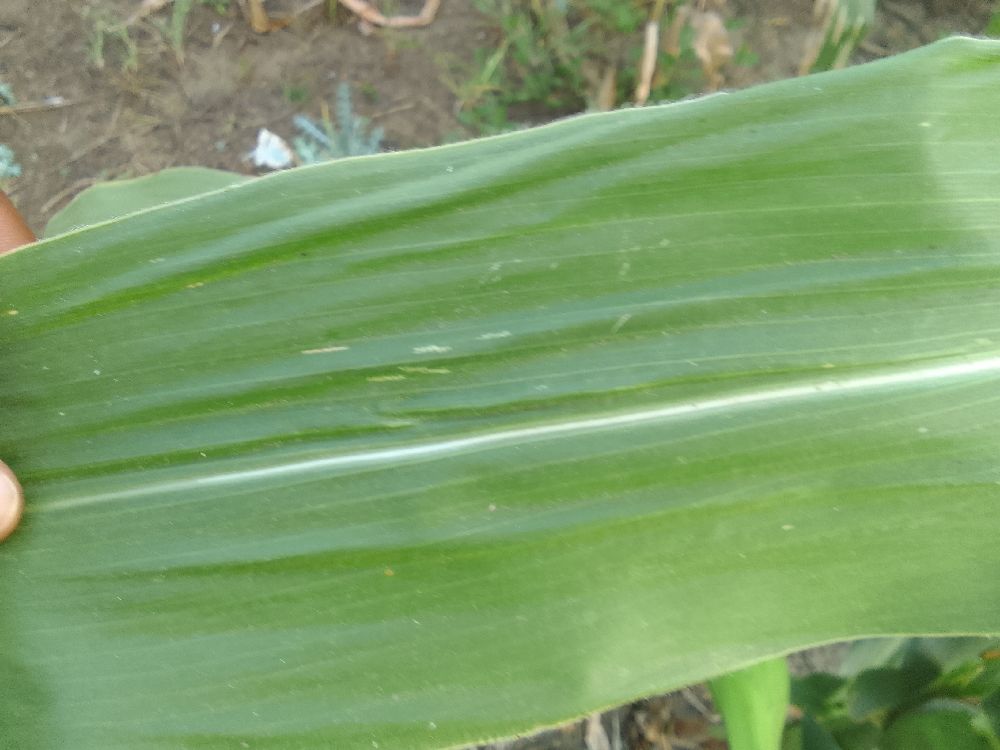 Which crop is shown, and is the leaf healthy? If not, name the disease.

maize, healthy
